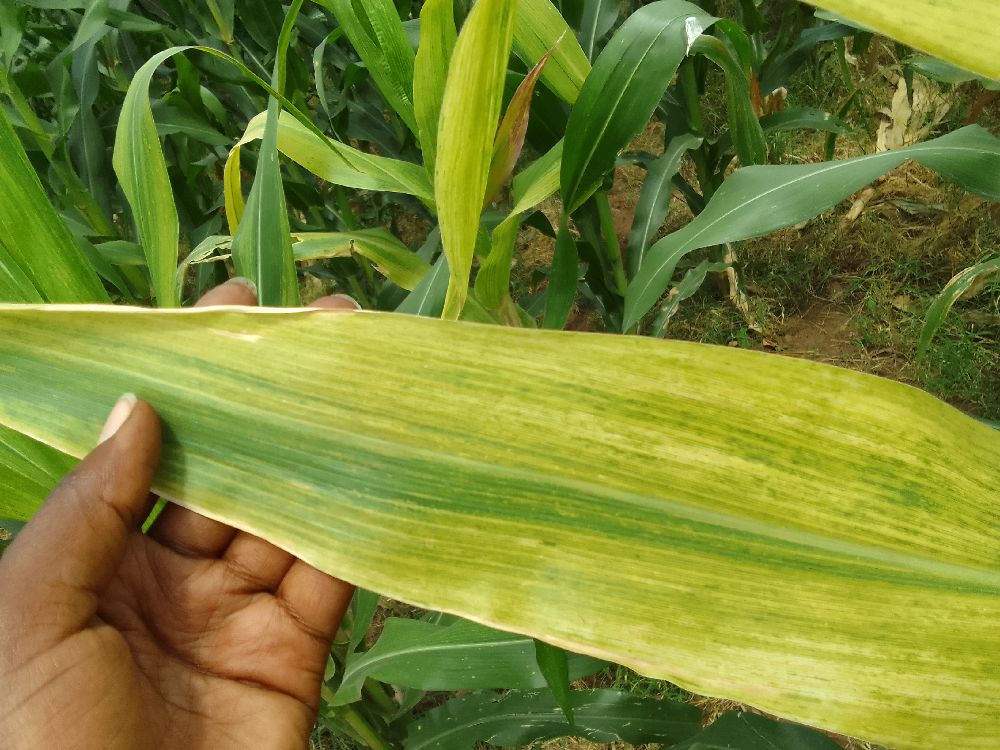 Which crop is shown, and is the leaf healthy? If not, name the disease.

maize, maize lethal necrosis
